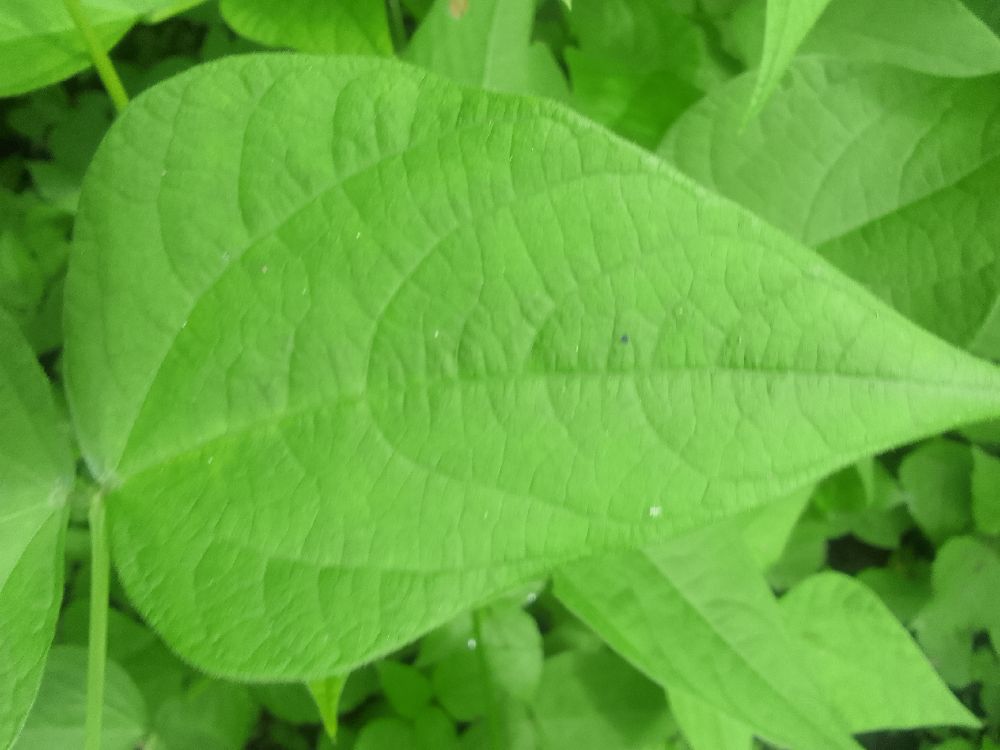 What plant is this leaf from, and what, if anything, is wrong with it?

common bean, healthy
